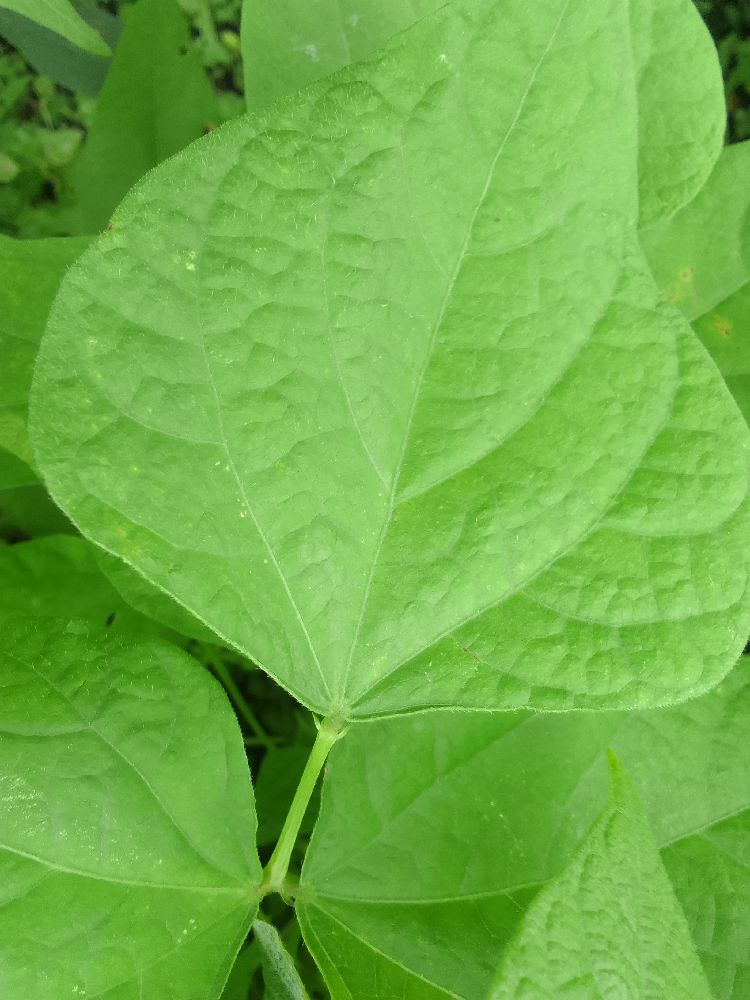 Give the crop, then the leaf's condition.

common bean, healthy
